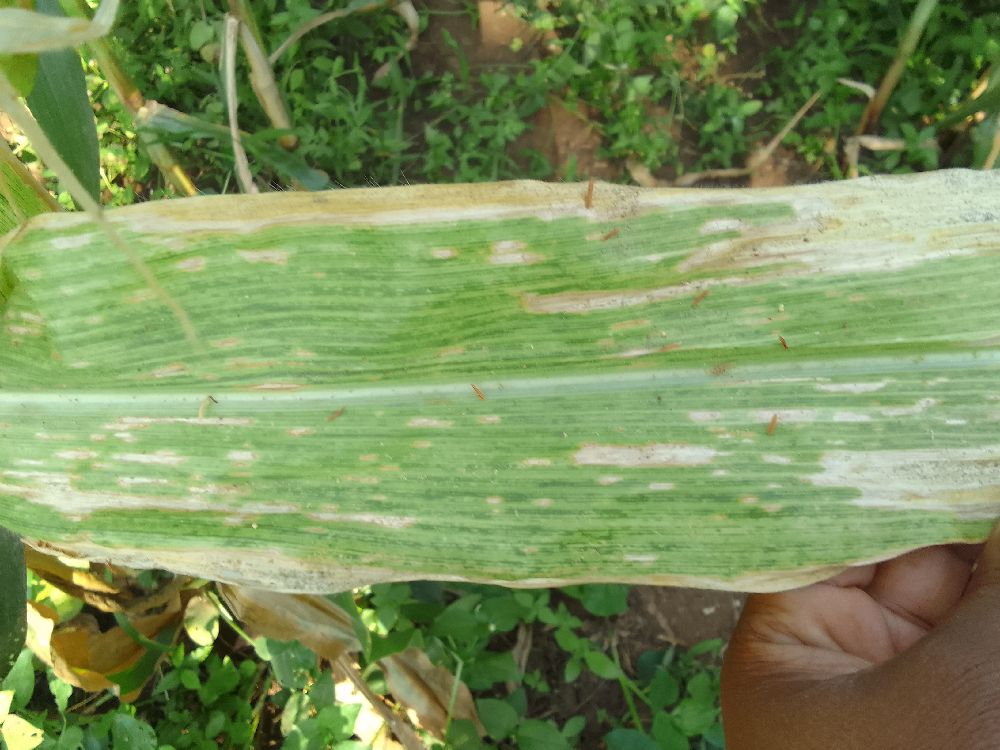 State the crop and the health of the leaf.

maize, maize lethal necrosis
